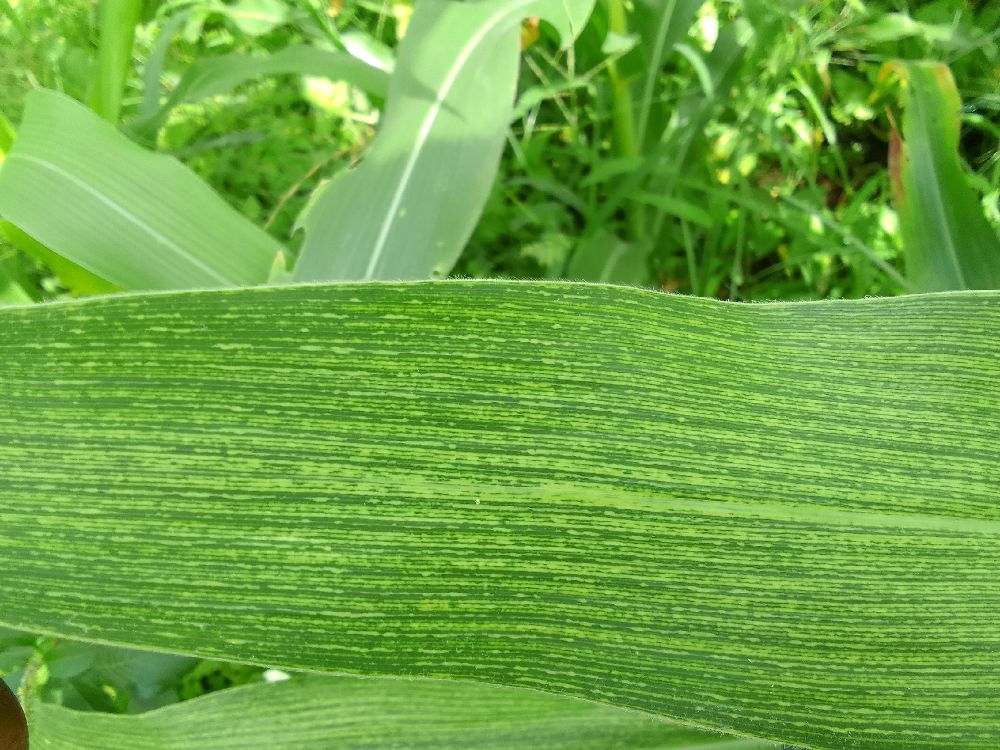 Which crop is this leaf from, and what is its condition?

maize, maize streak virus
